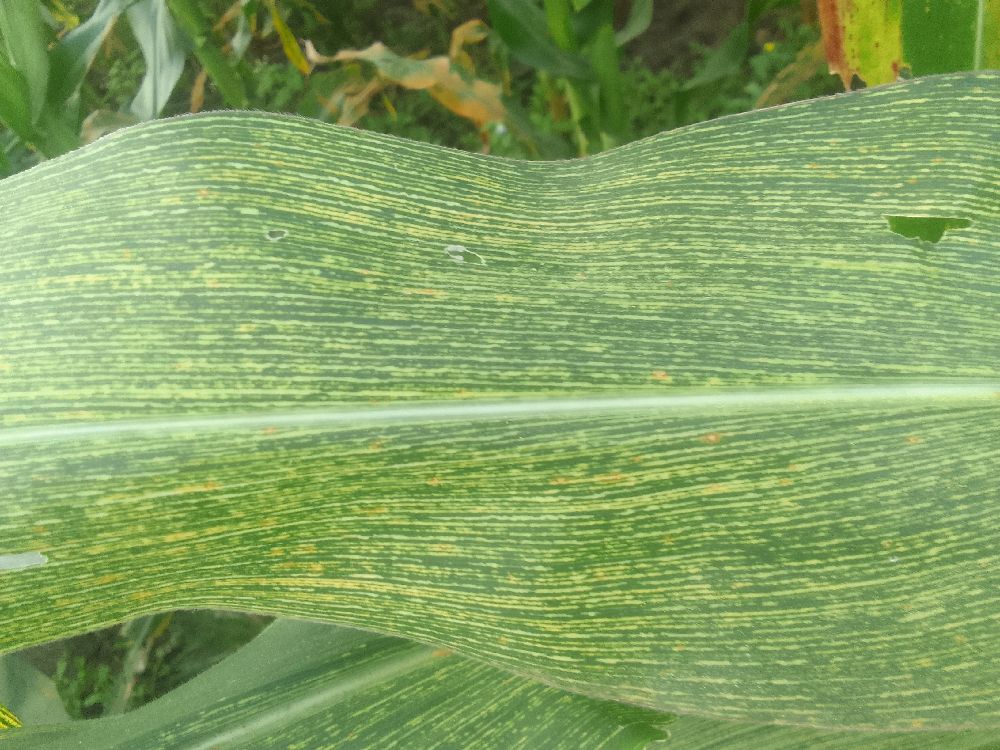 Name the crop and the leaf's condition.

maize, maize streak virus
